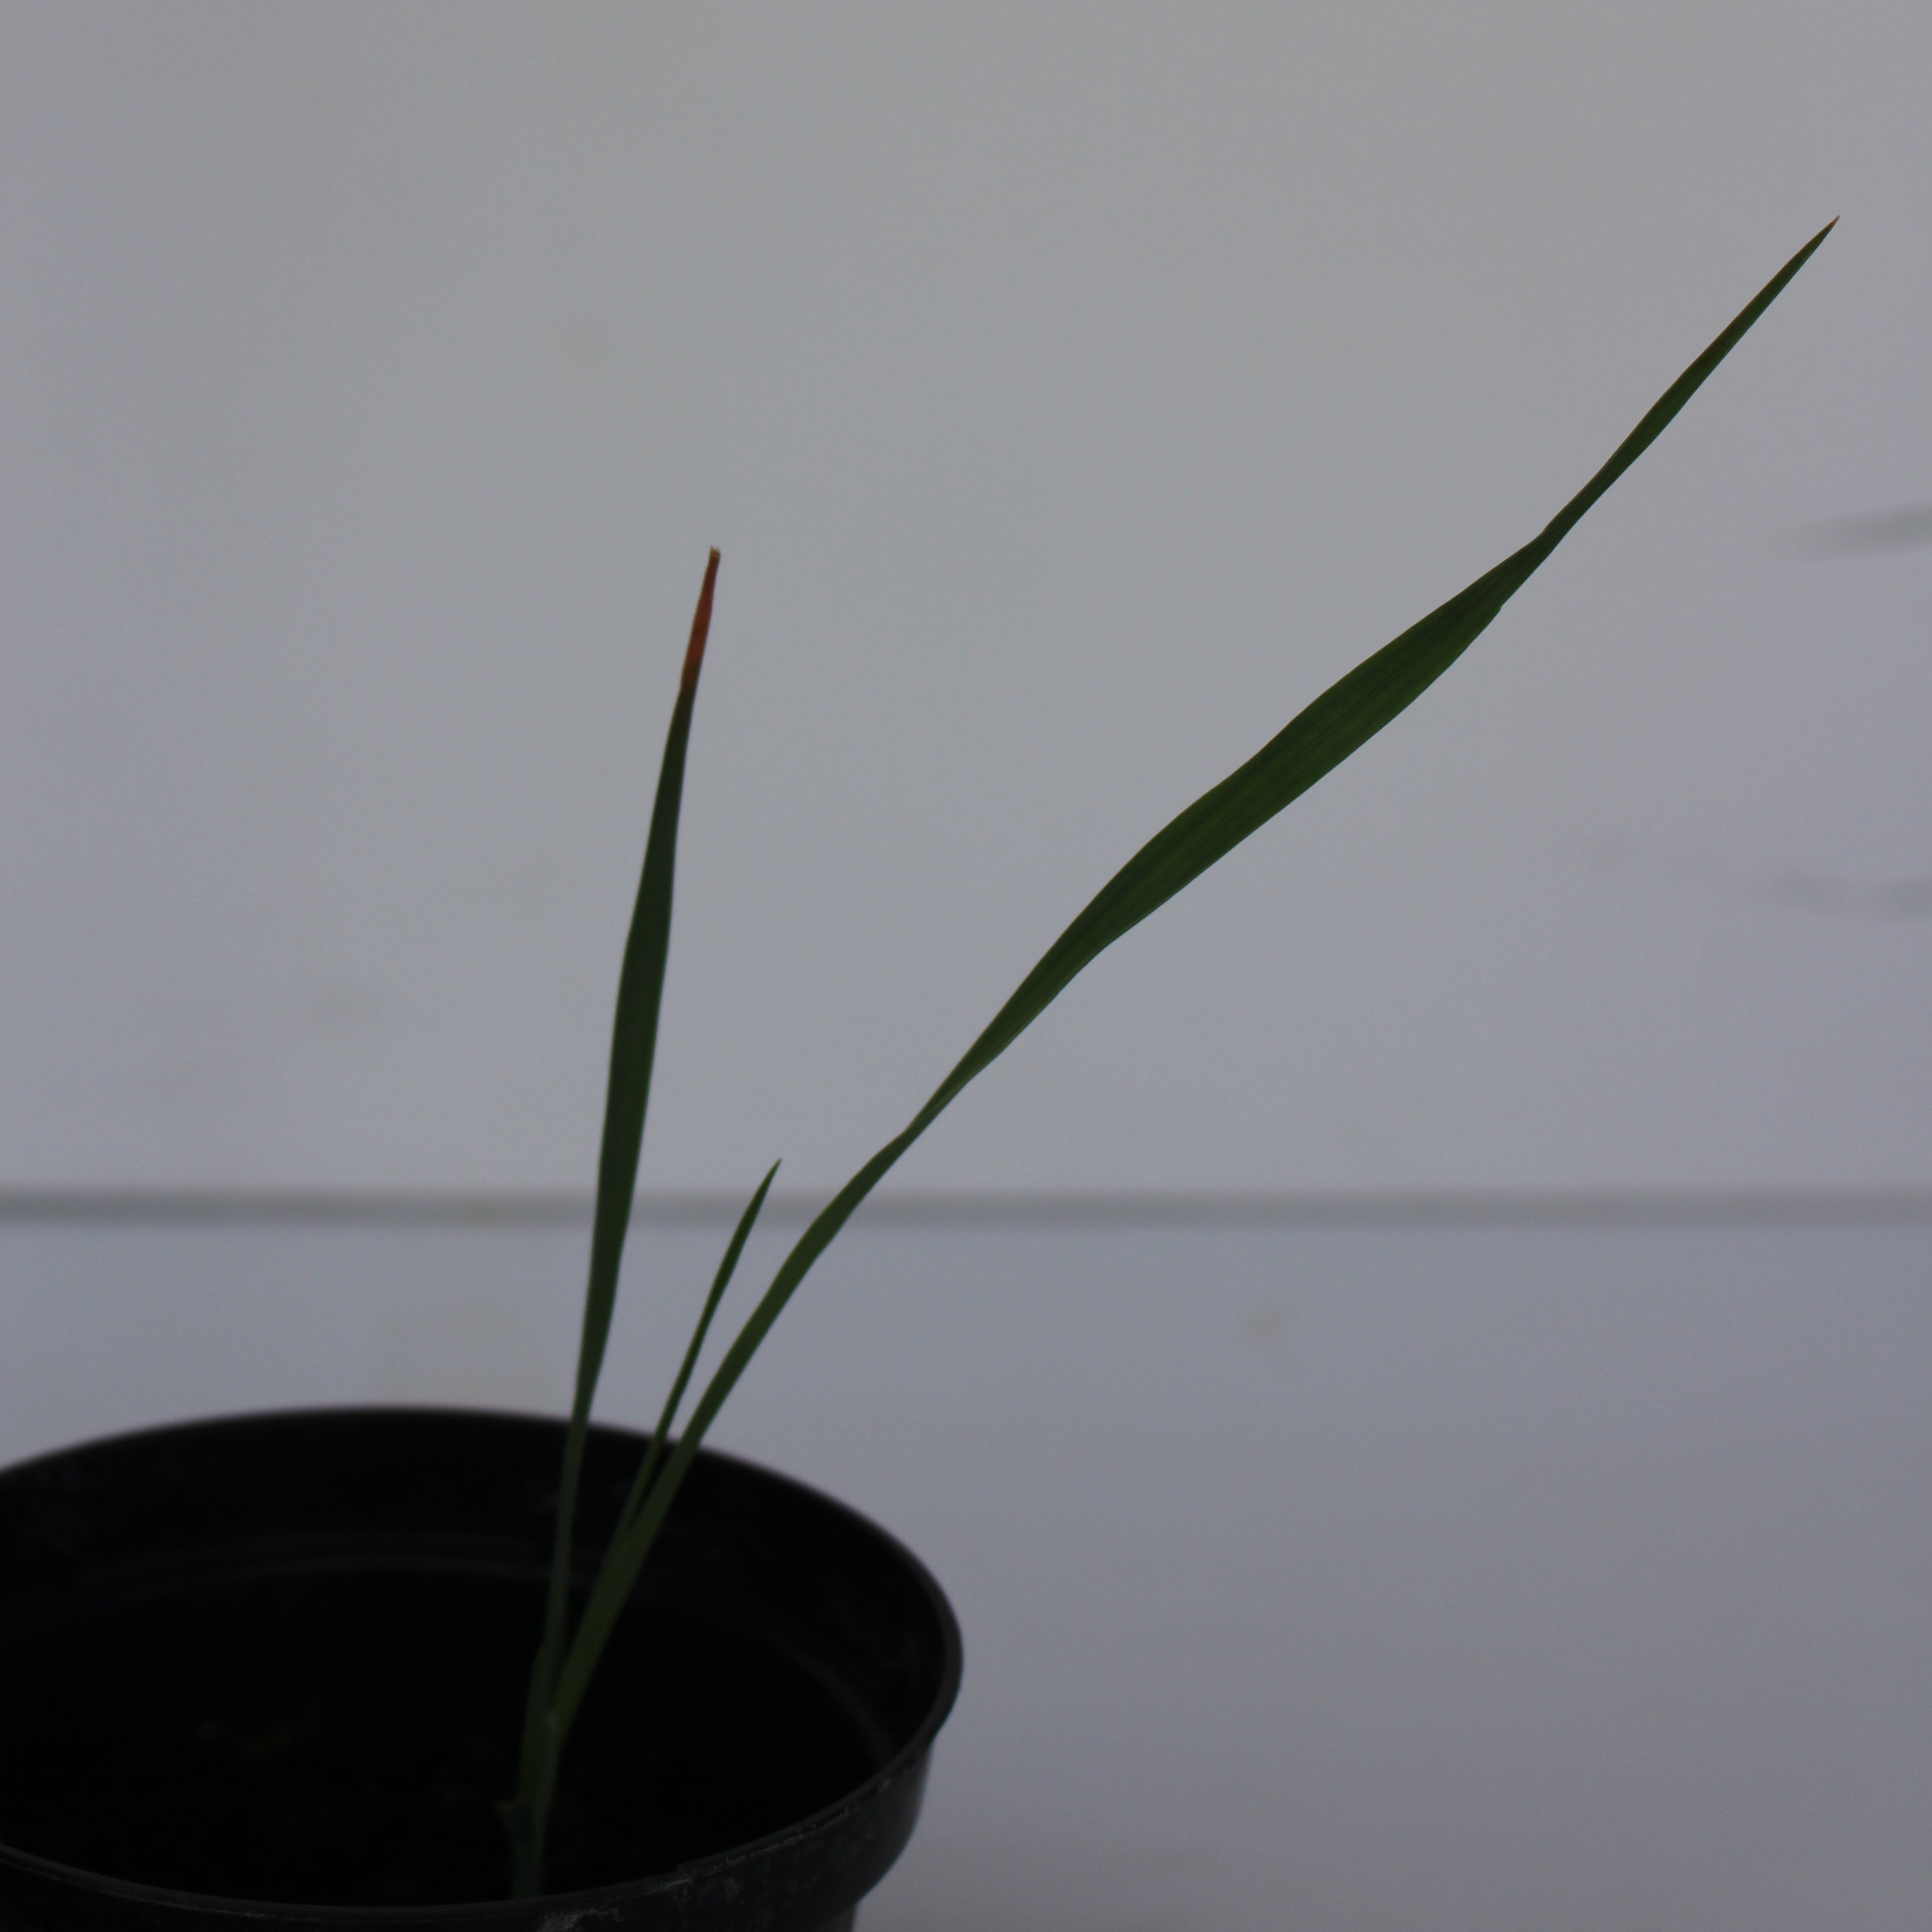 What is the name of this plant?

Avena sterilis
